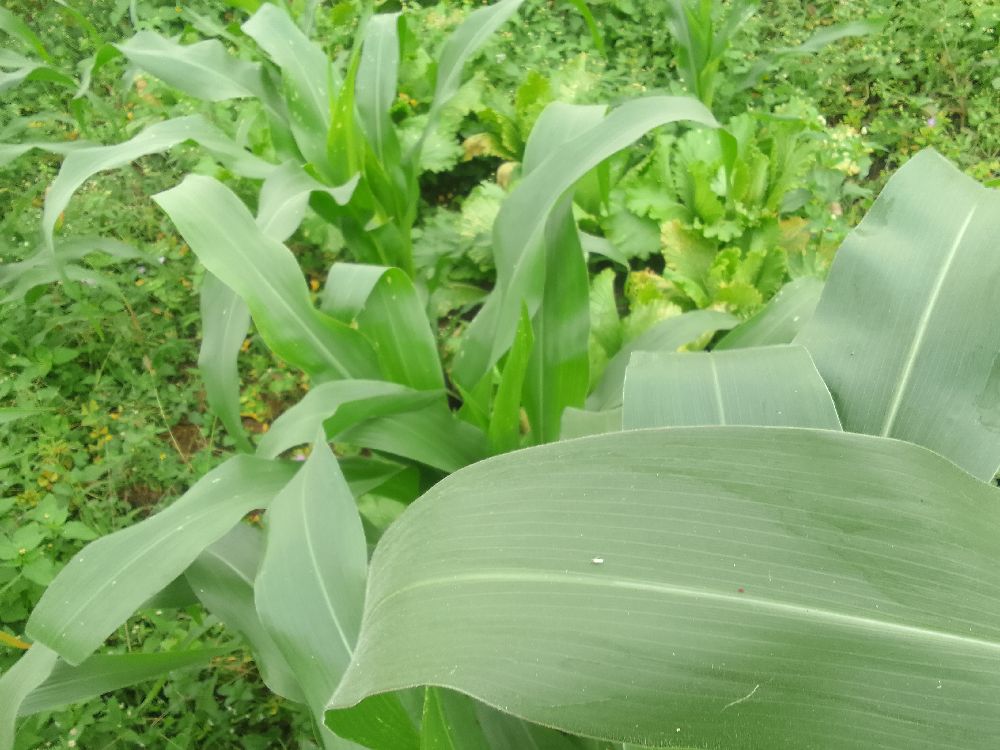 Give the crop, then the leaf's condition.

maize, healthy
